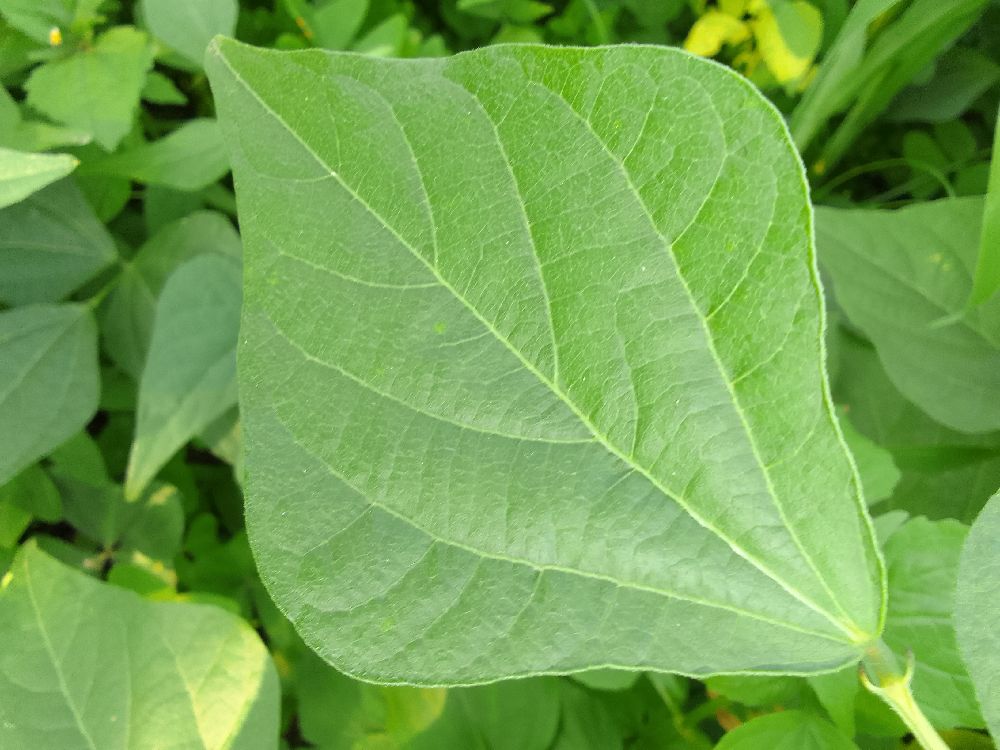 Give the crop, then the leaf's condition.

common bean, healthy
